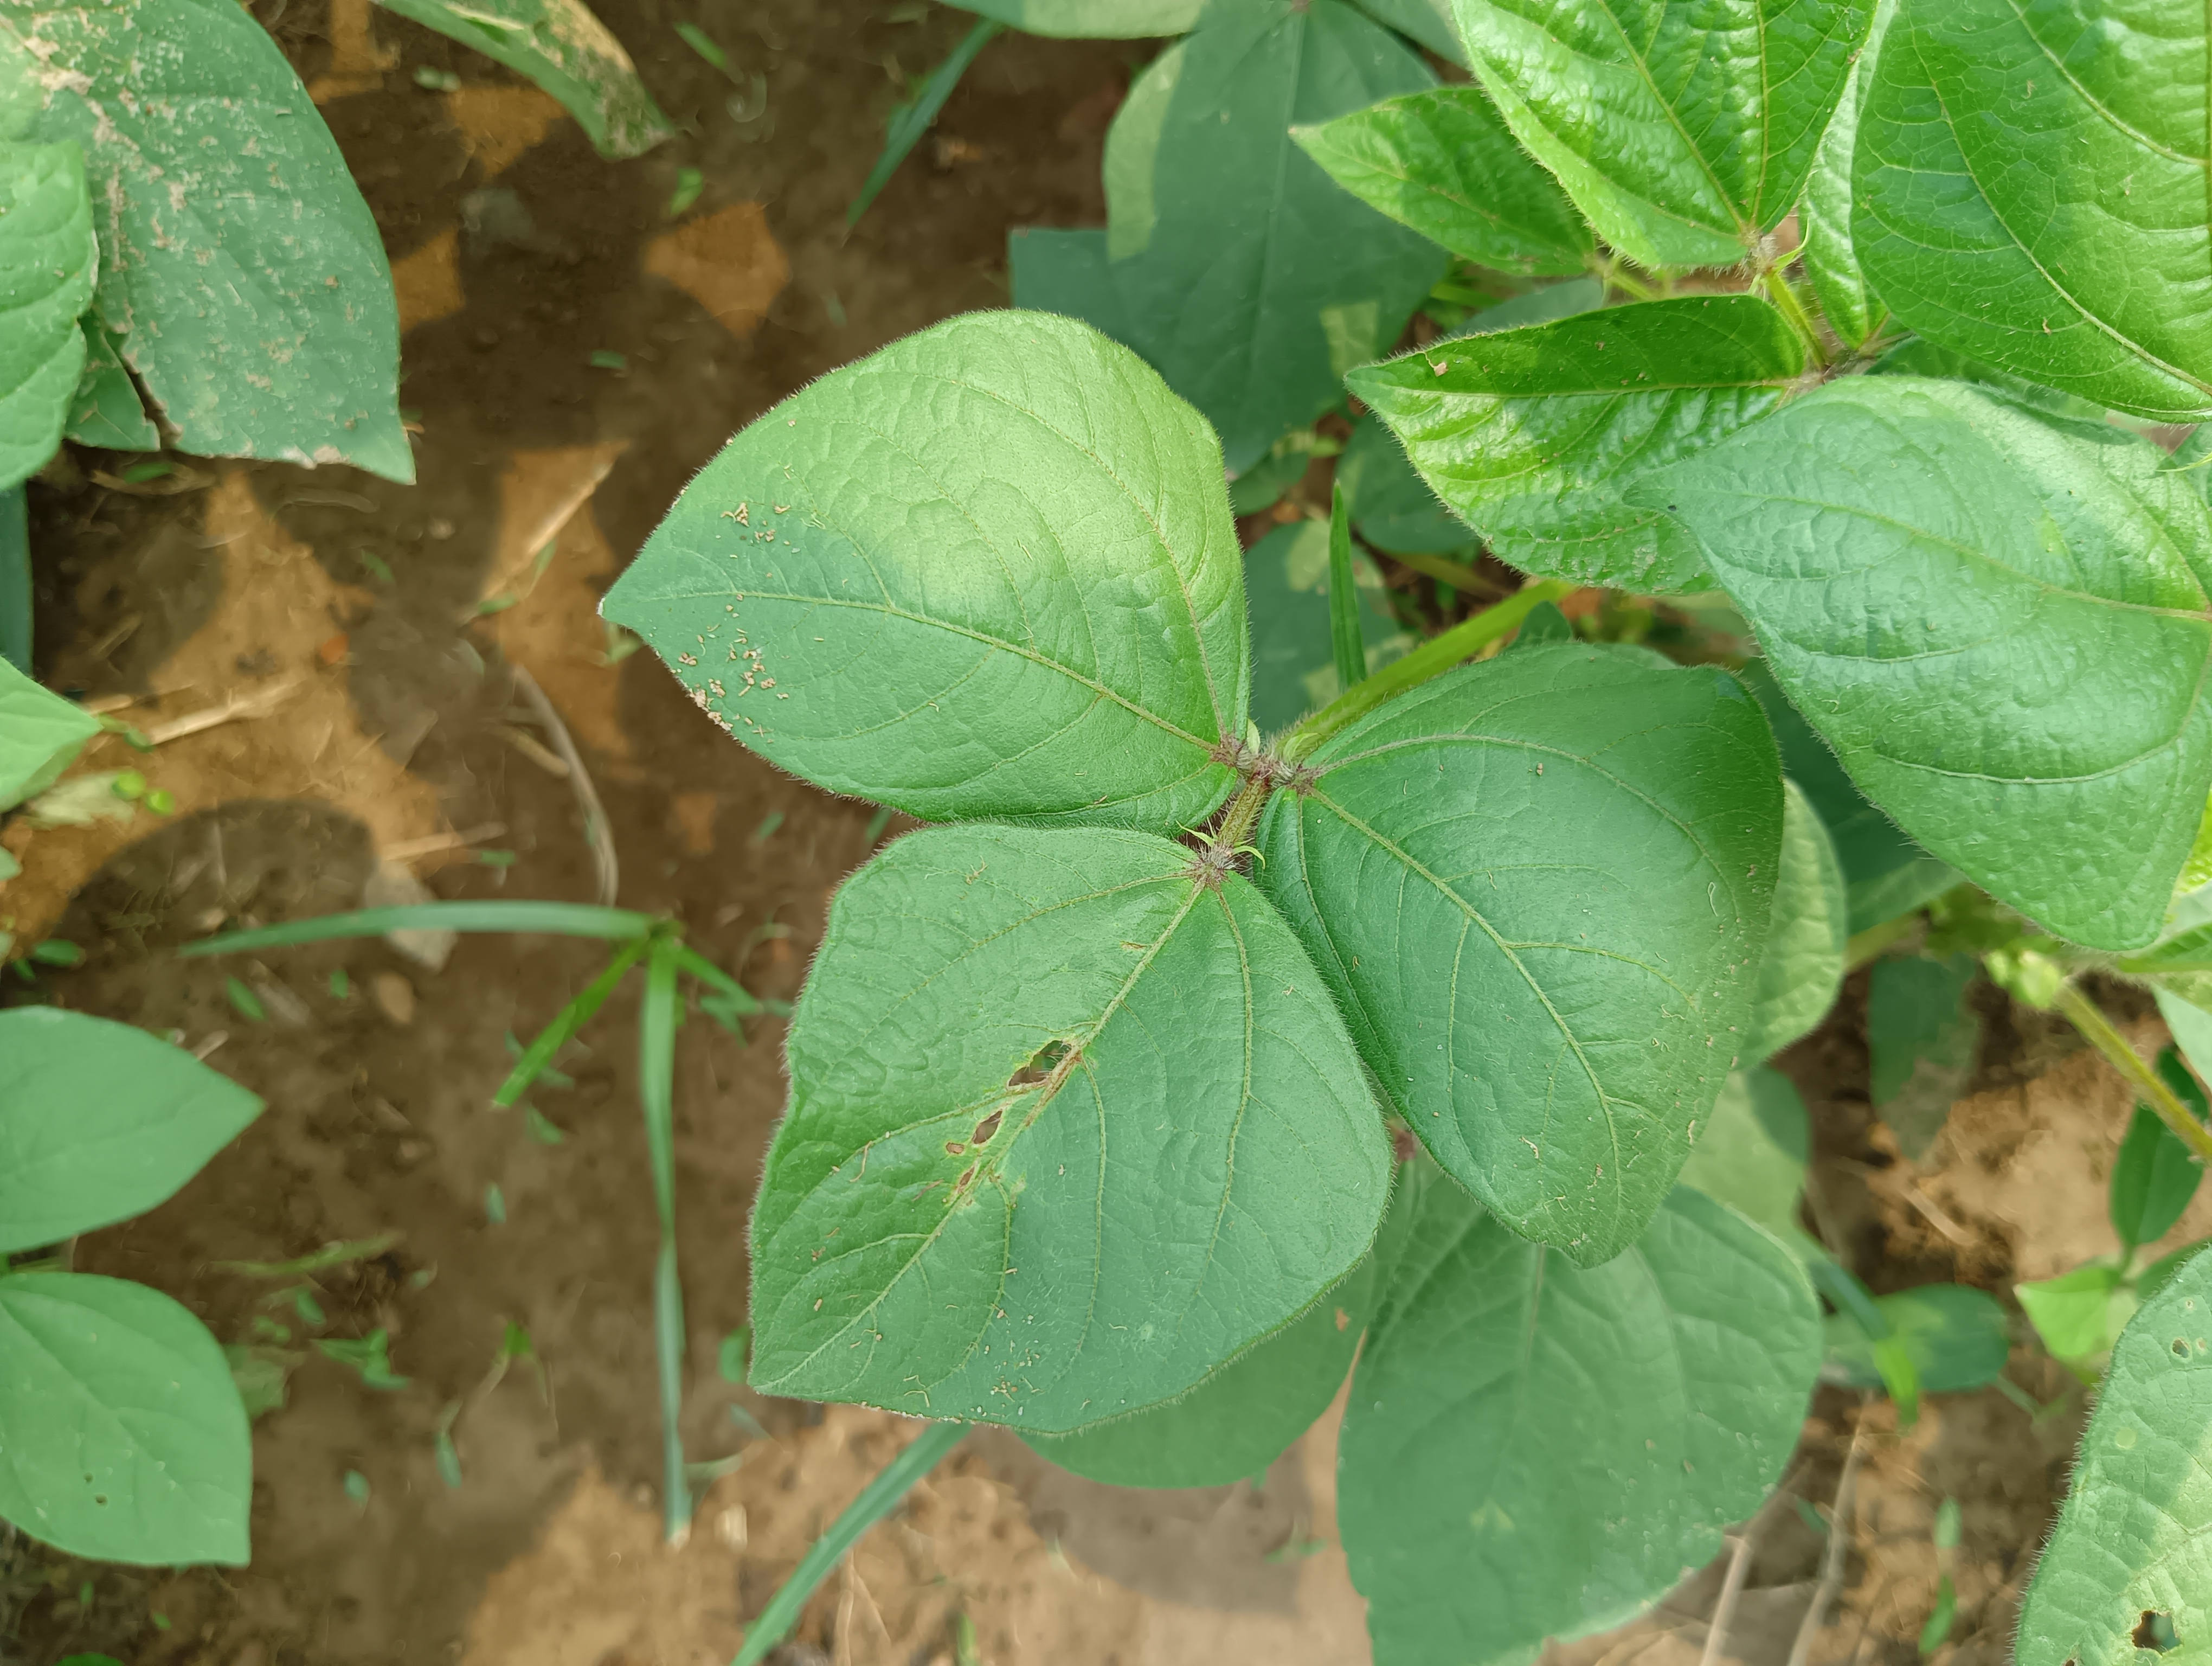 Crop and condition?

mungbean, healthy
